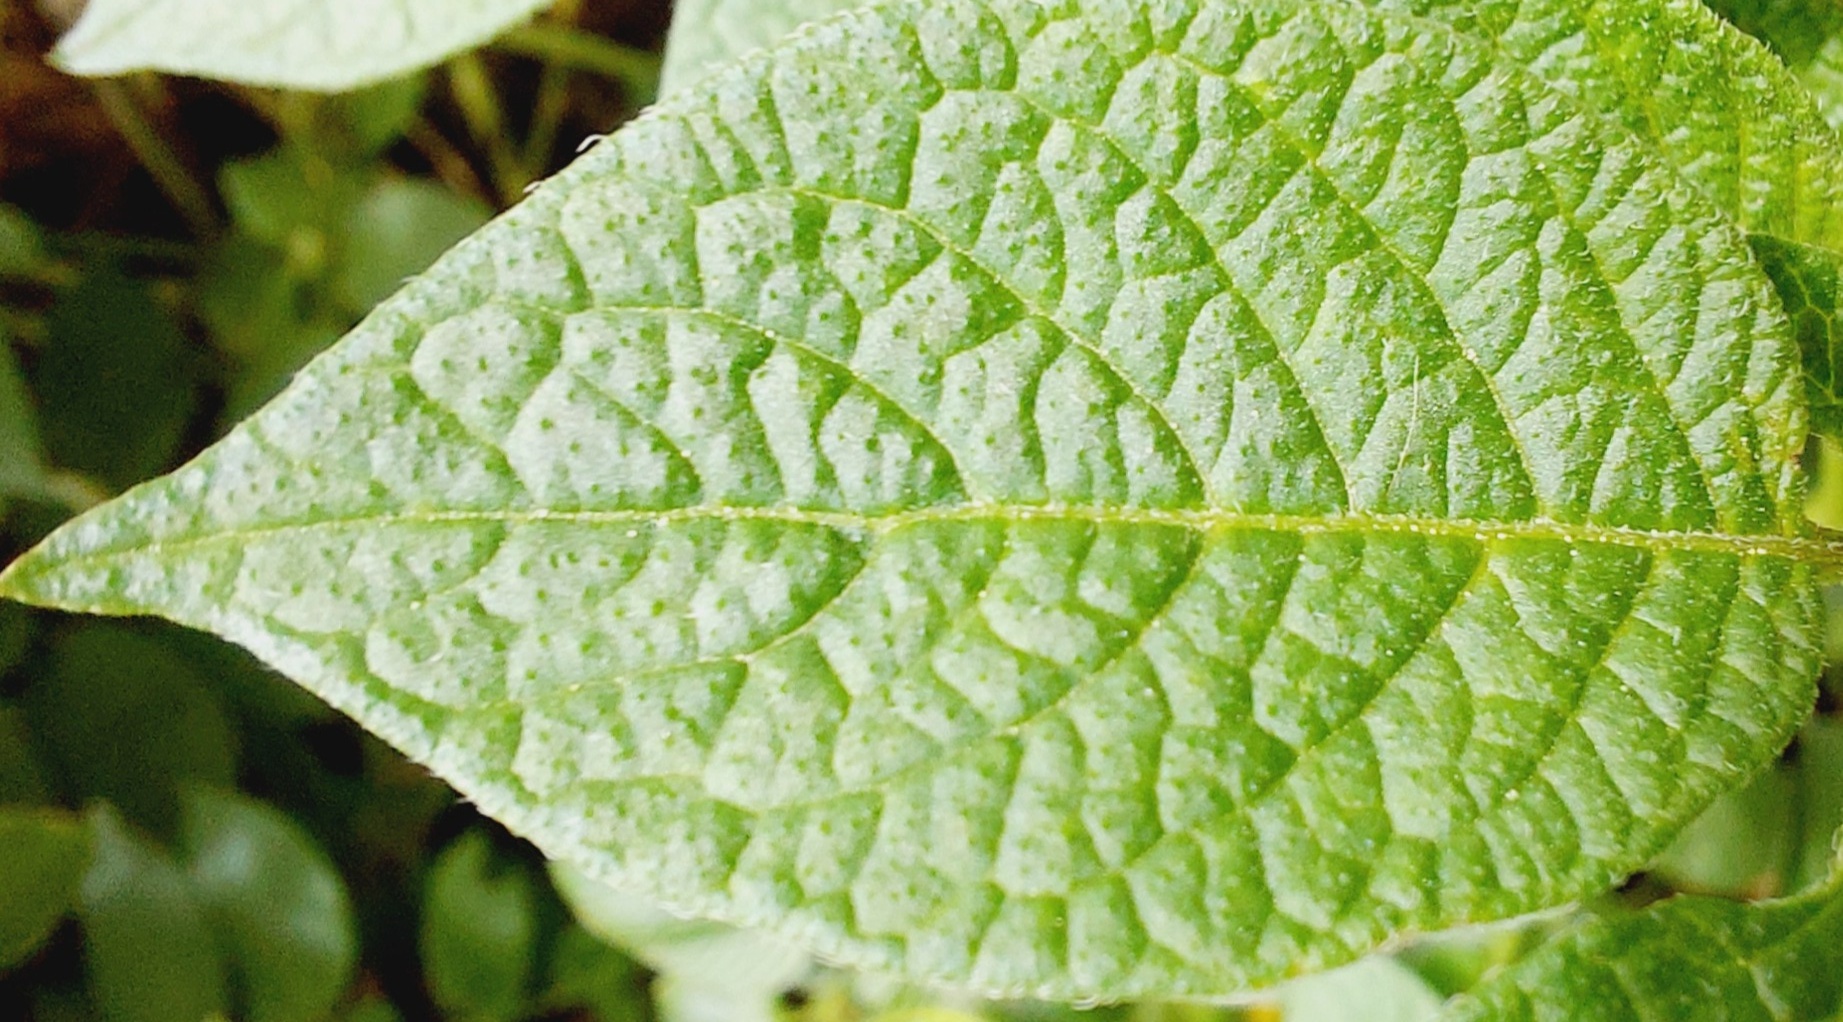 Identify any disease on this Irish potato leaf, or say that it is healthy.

healthy
